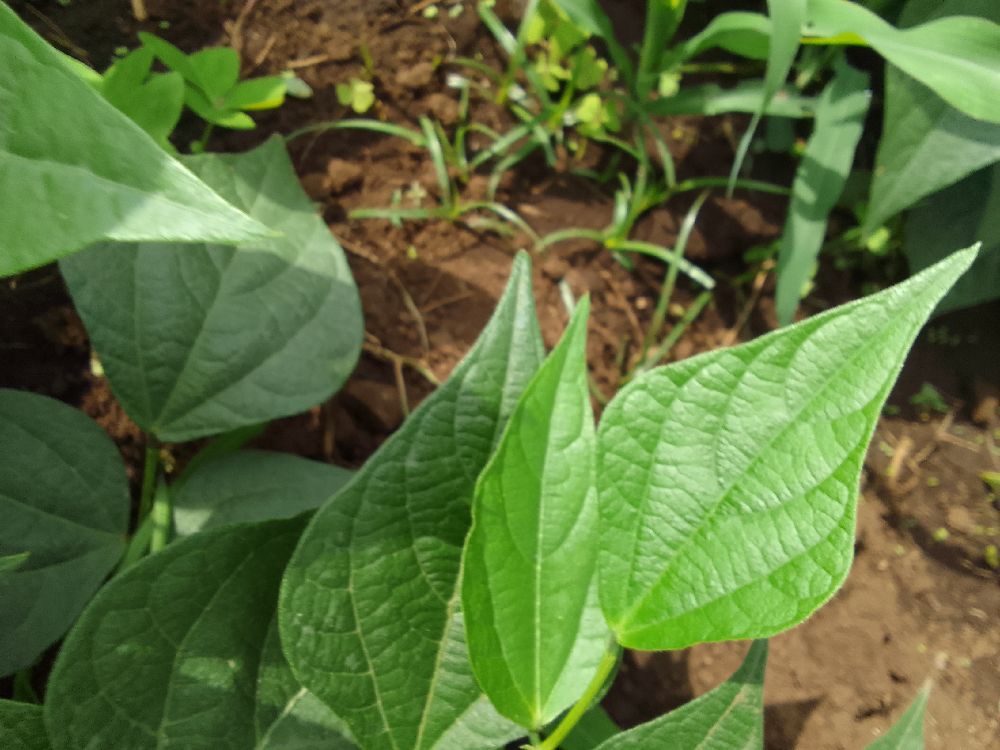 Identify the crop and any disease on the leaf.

common bean, healthy
